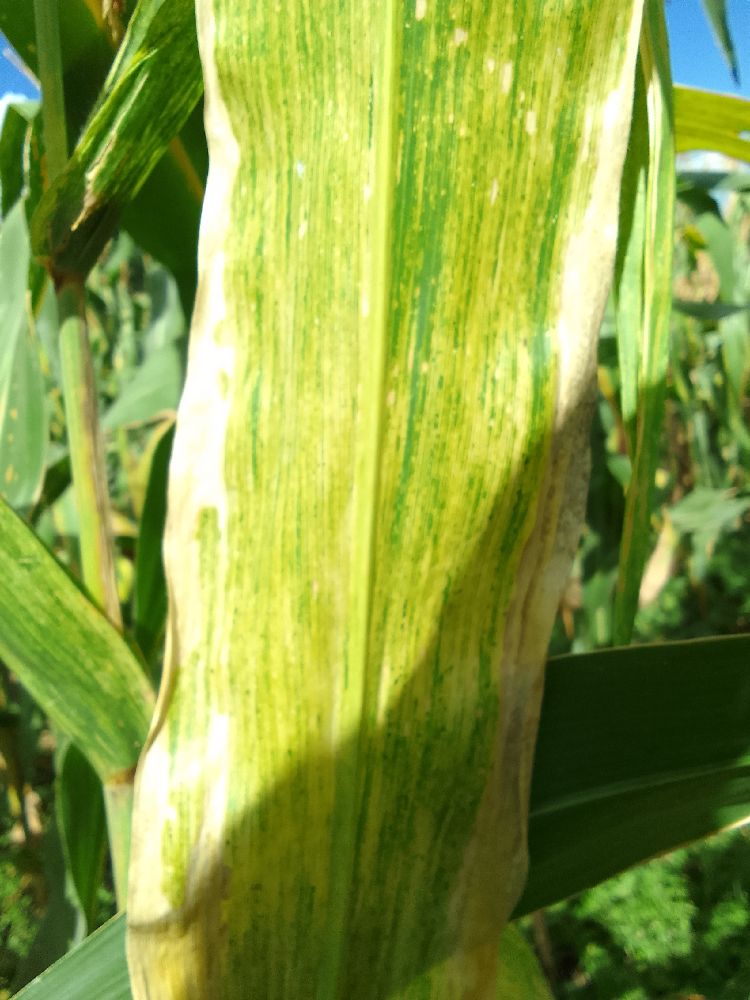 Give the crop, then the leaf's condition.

maize, maize lethal necrosis
